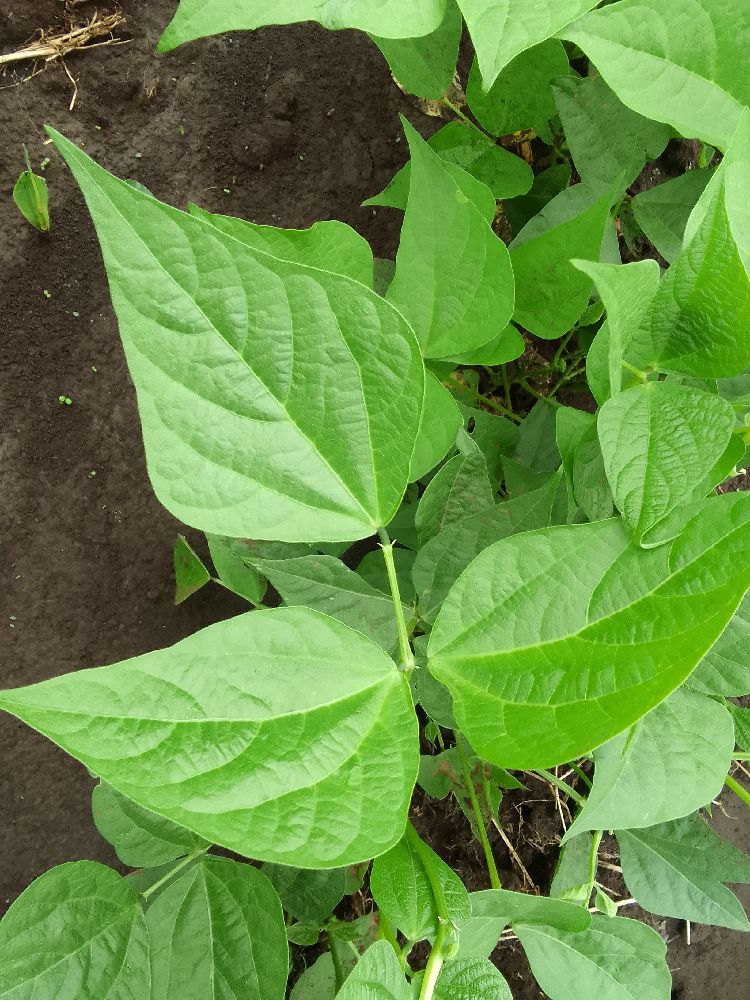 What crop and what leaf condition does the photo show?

common bean, healthy
